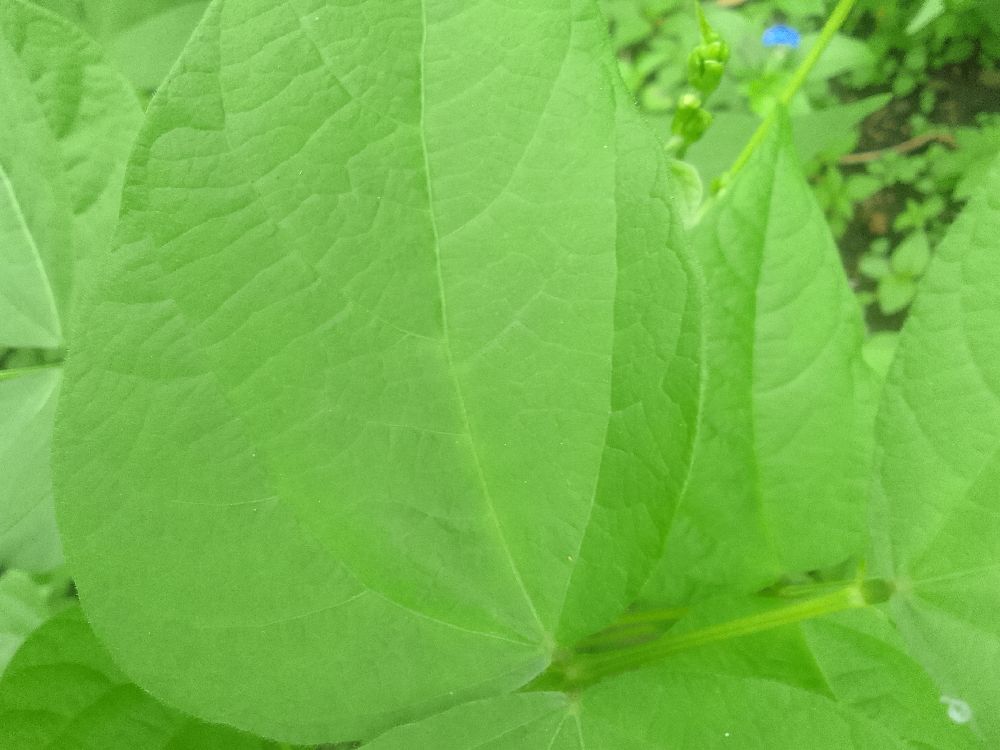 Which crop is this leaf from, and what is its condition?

common bean, healthy
